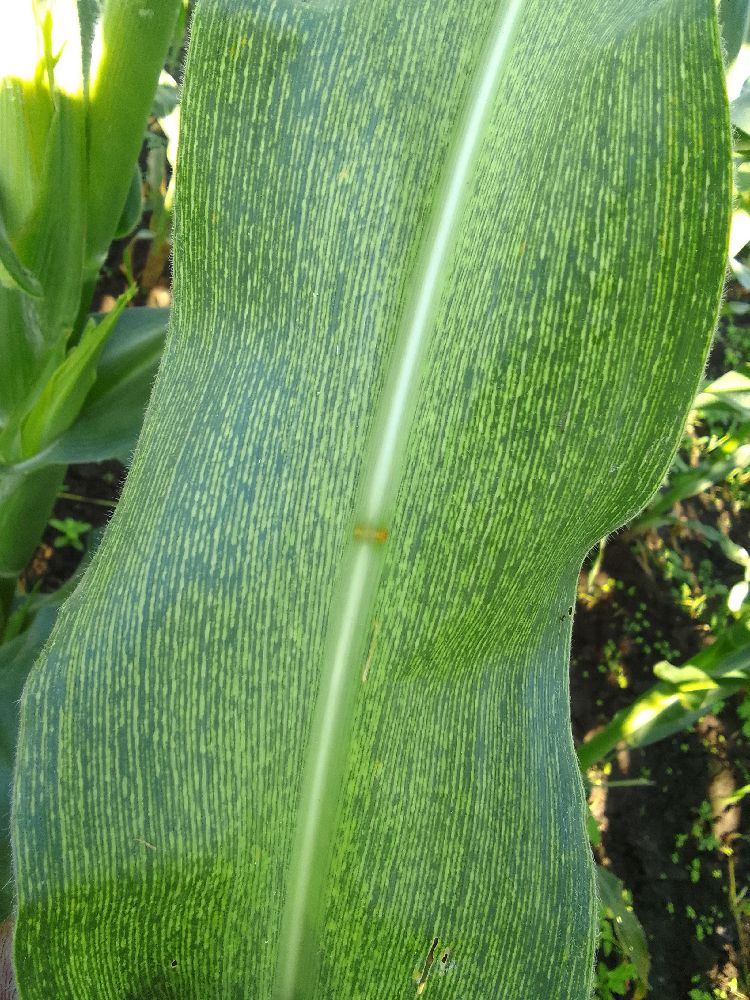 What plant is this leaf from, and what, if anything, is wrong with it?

maize, maize streak virus
